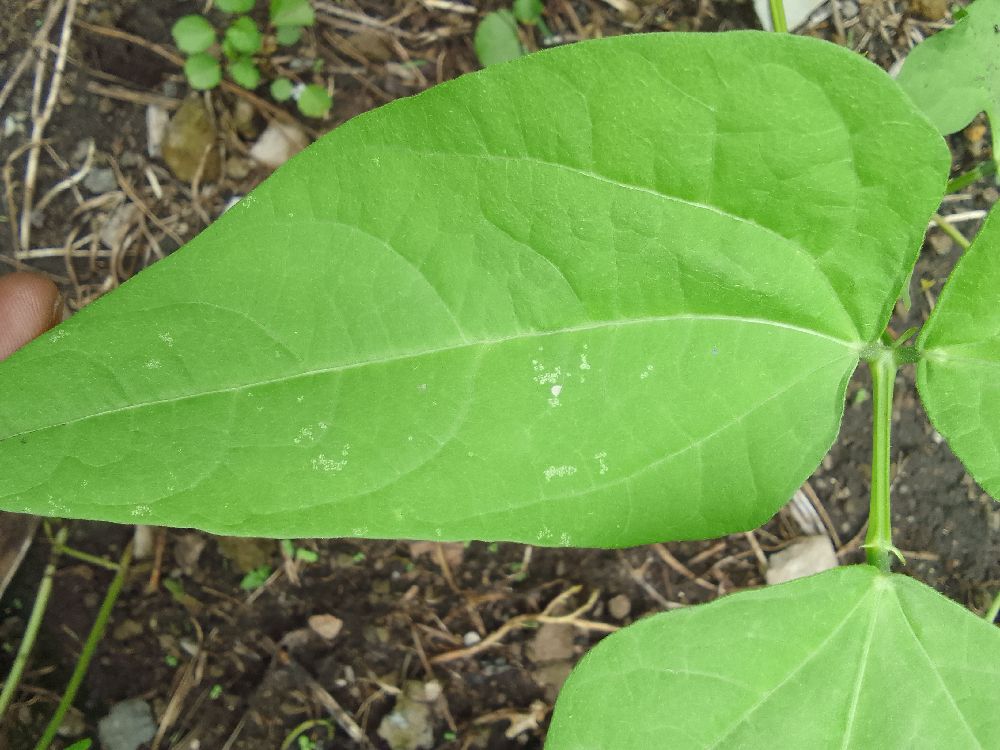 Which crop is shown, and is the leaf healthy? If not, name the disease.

common bean, healthy
